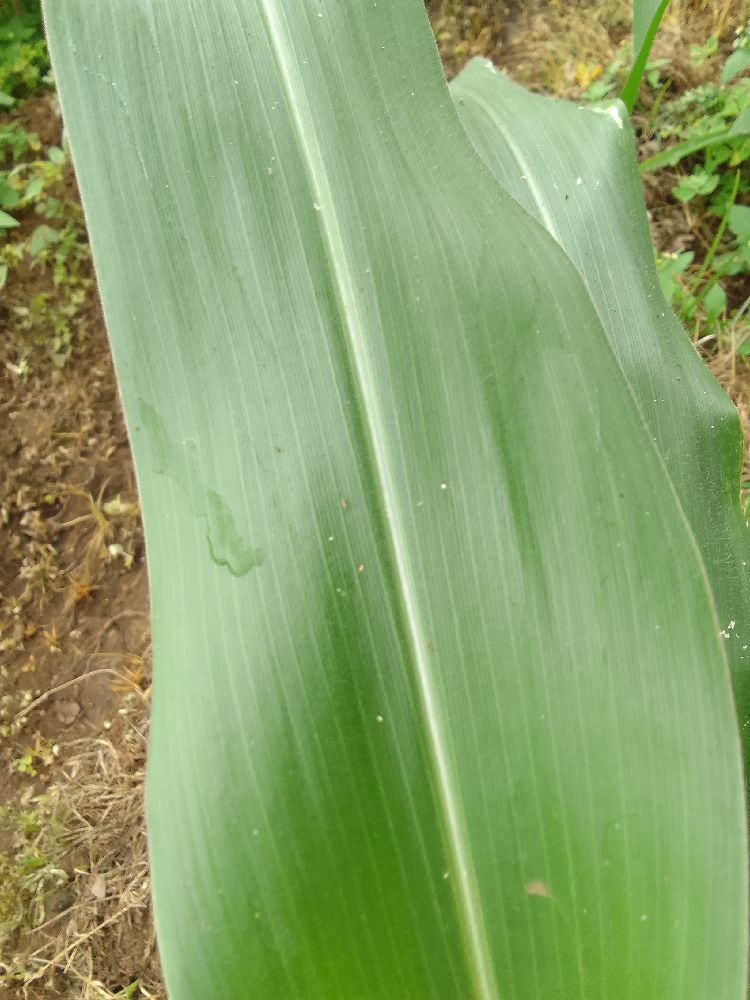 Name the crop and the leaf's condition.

maize, healthy
